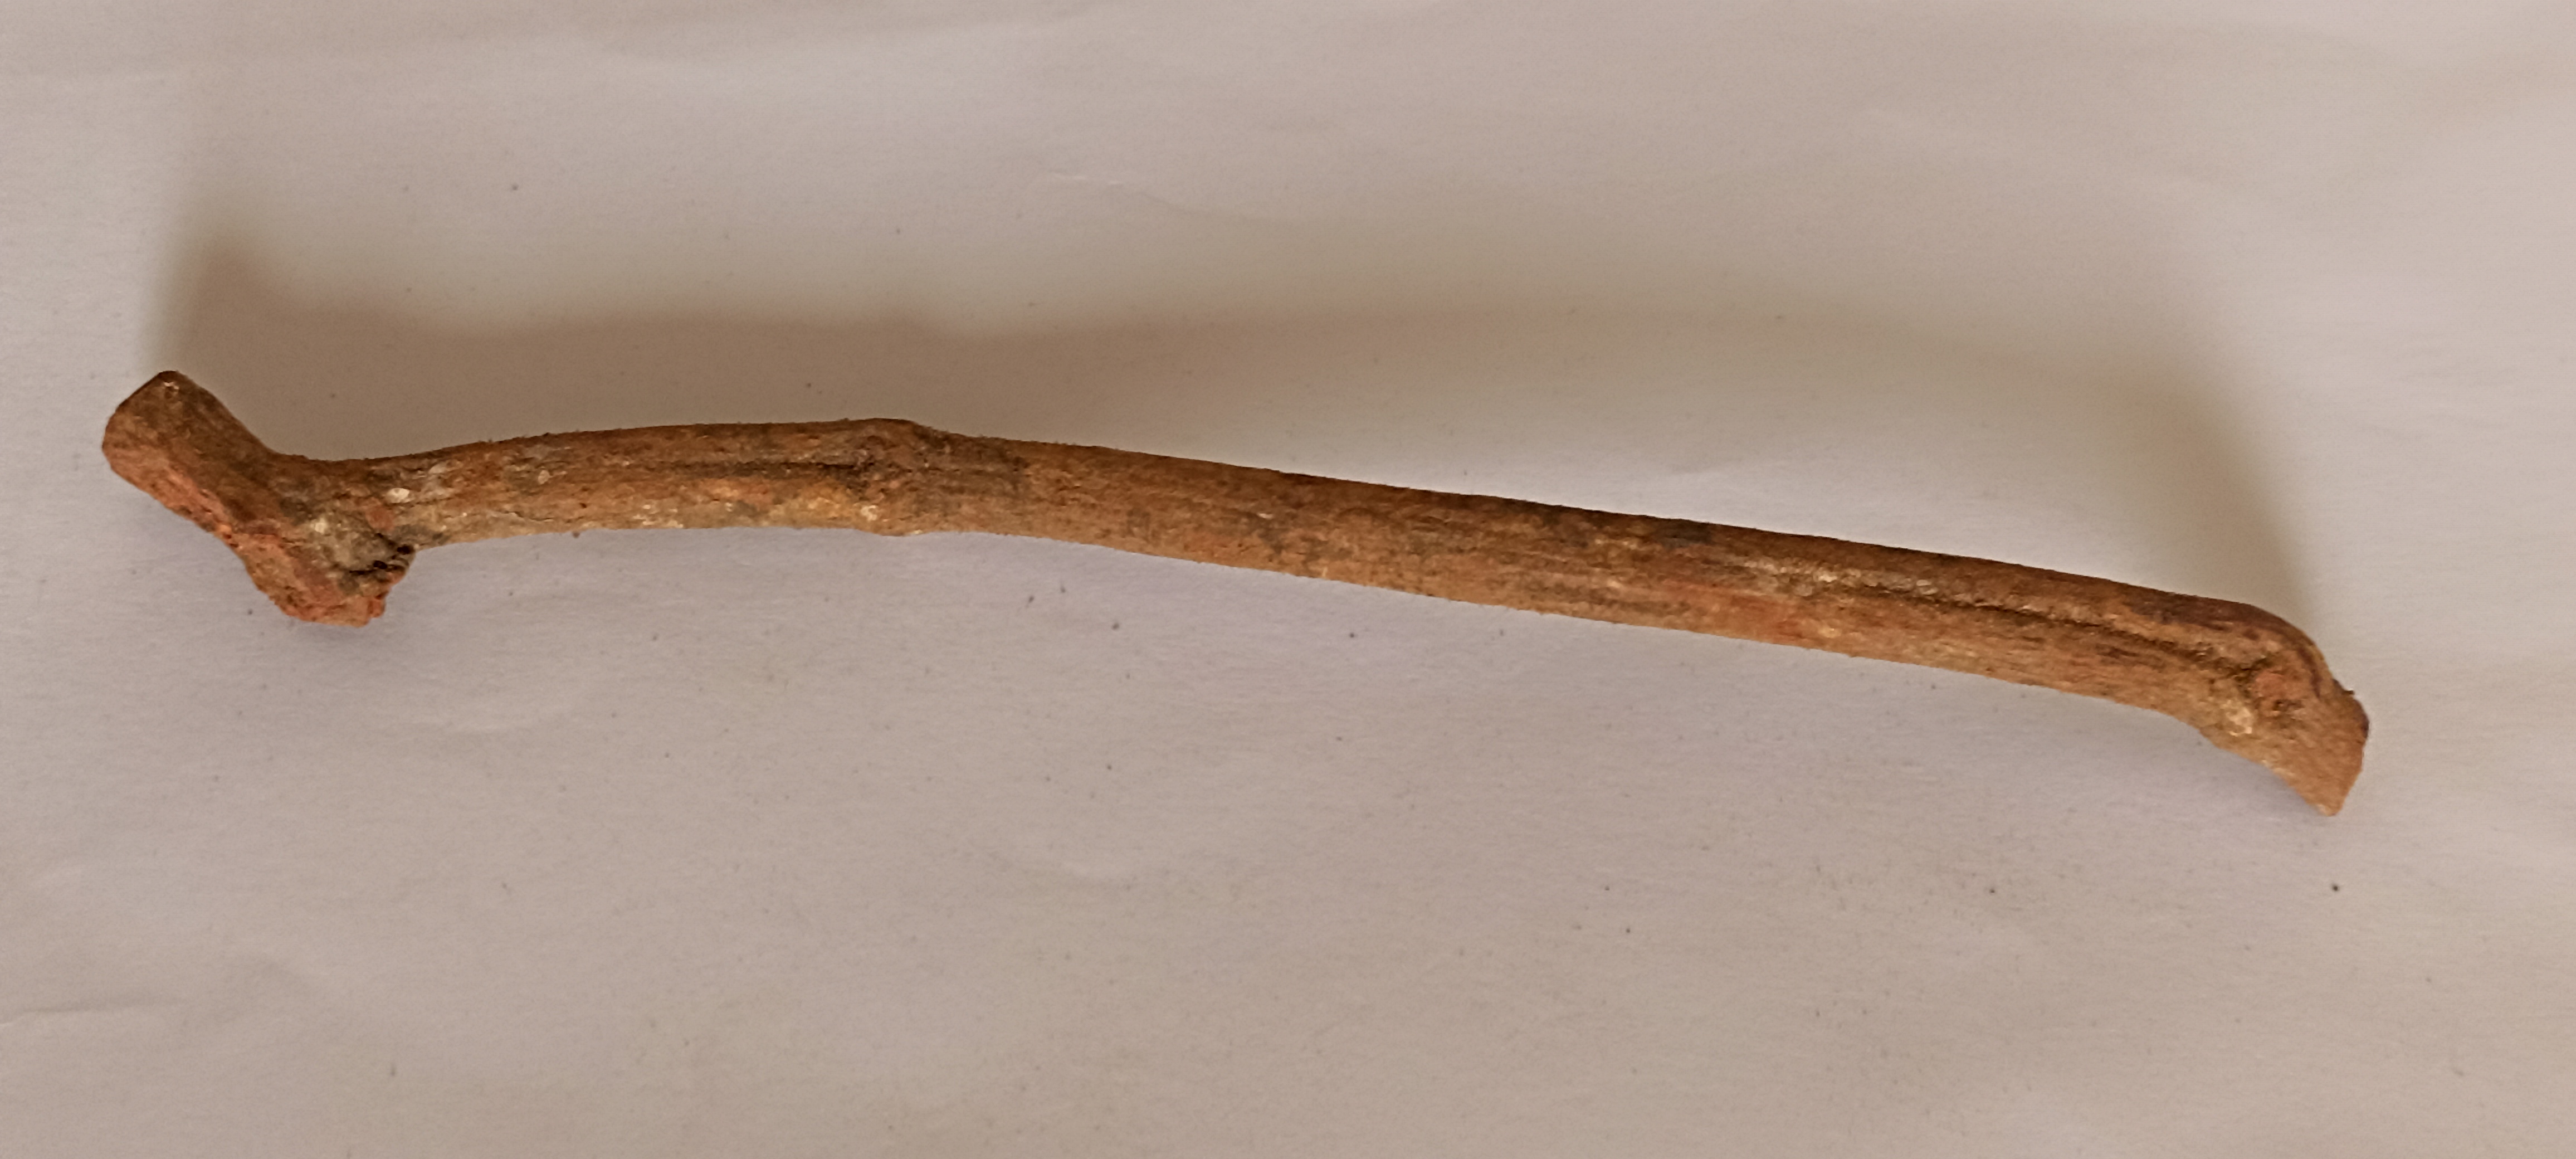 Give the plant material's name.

manjistha
